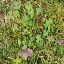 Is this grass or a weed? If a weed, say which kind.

unstructured weed
